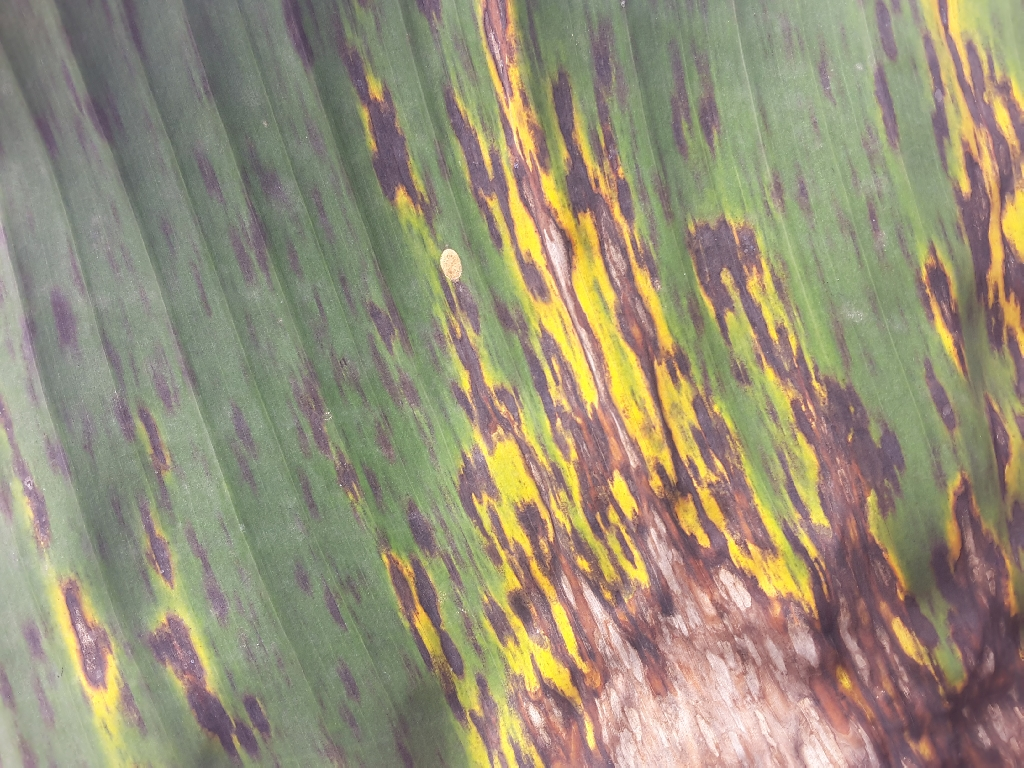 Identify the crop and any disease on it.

banana, black sigatoka
